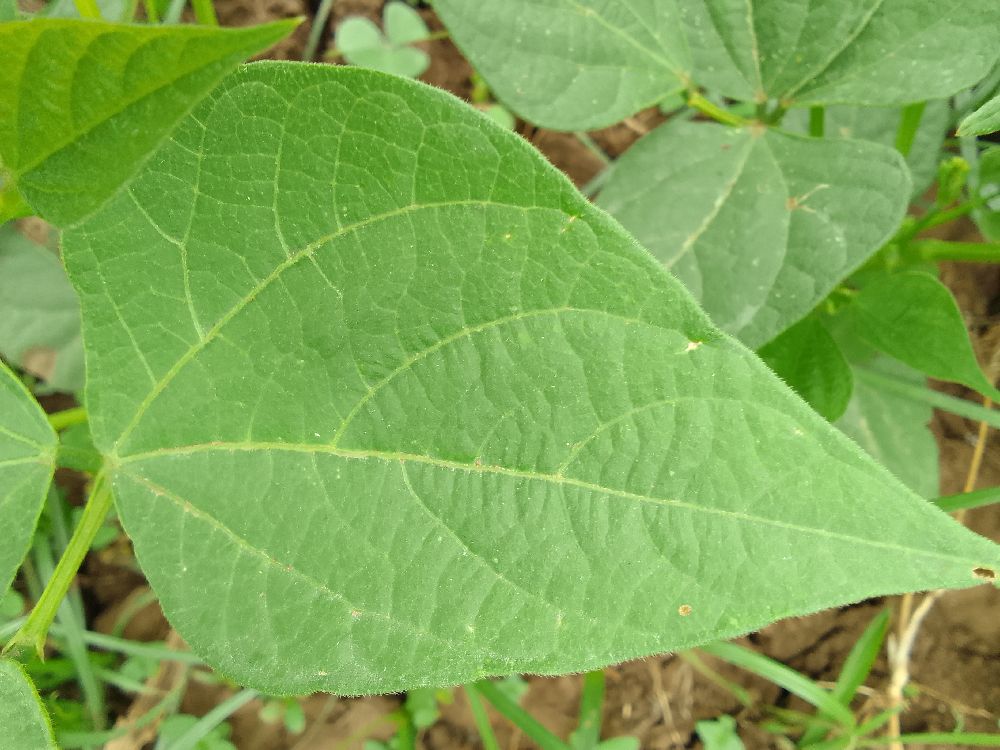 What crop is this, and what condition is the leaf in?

common bean, healthy
